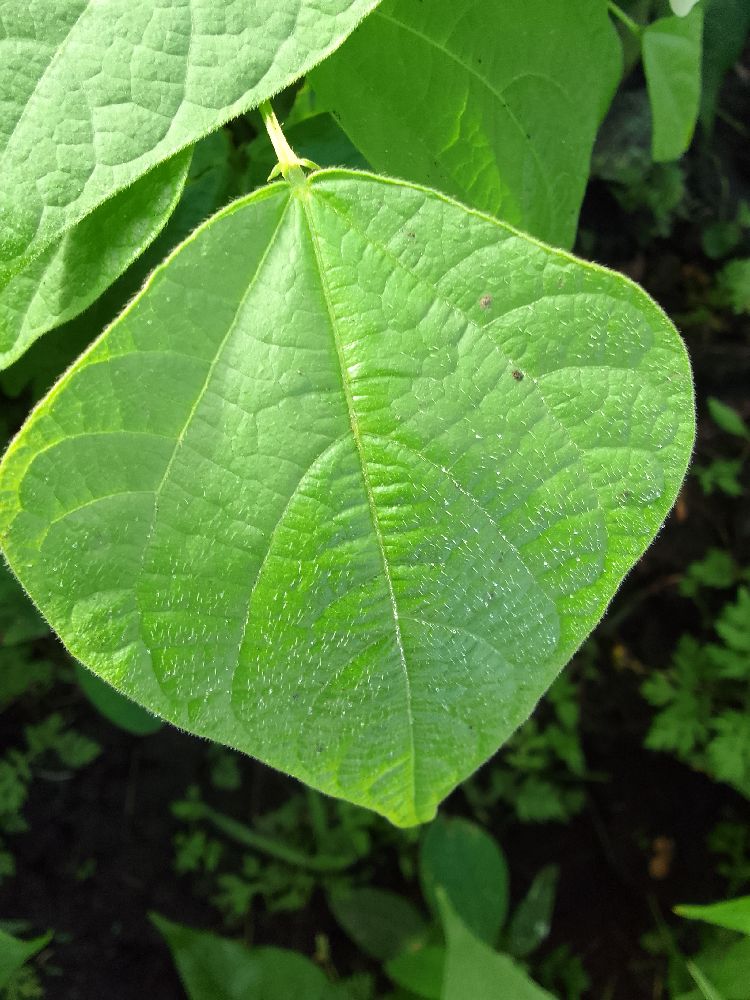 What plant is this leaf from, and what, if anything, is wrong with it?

common bean, healthy
